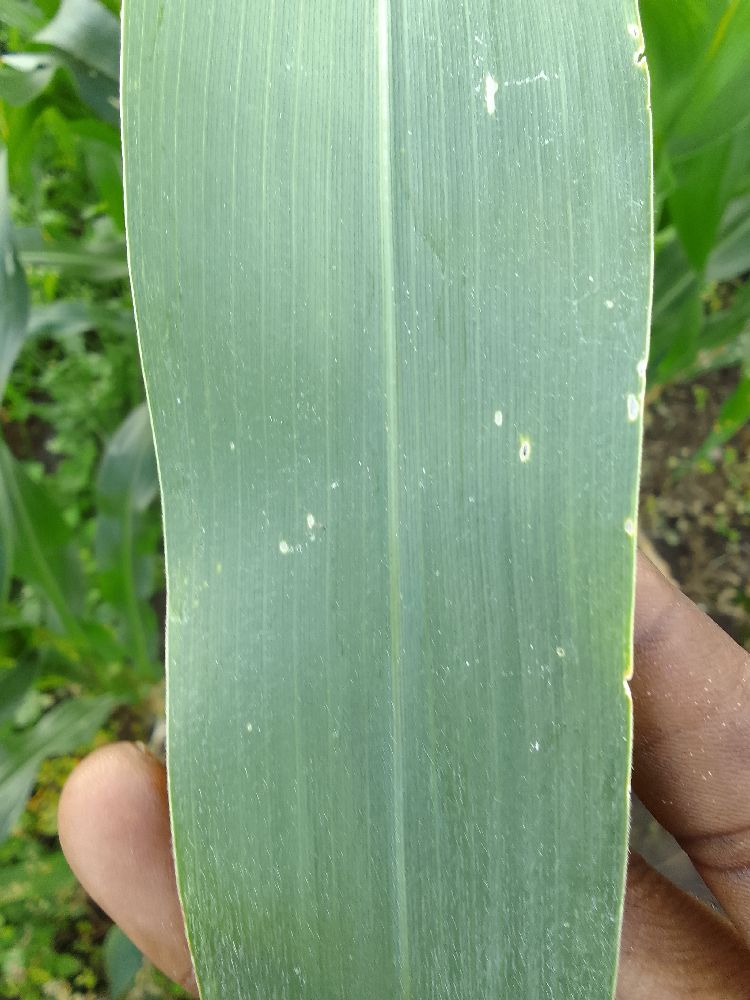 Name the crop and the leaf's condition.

maize, healthy
